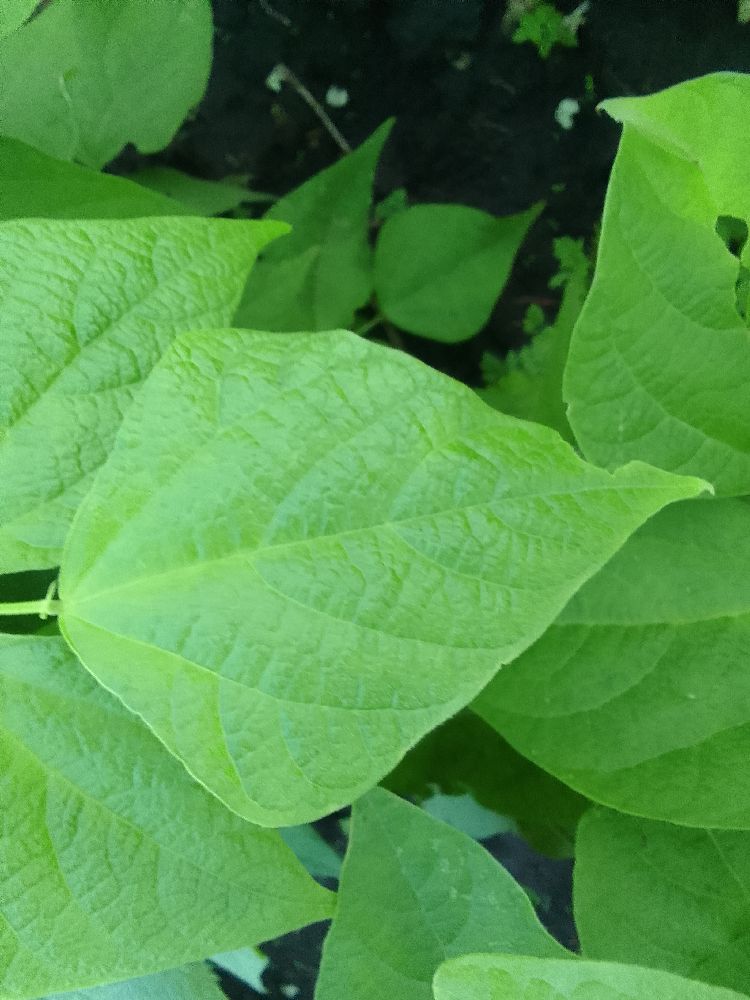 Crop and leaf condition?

common bean, healthy
